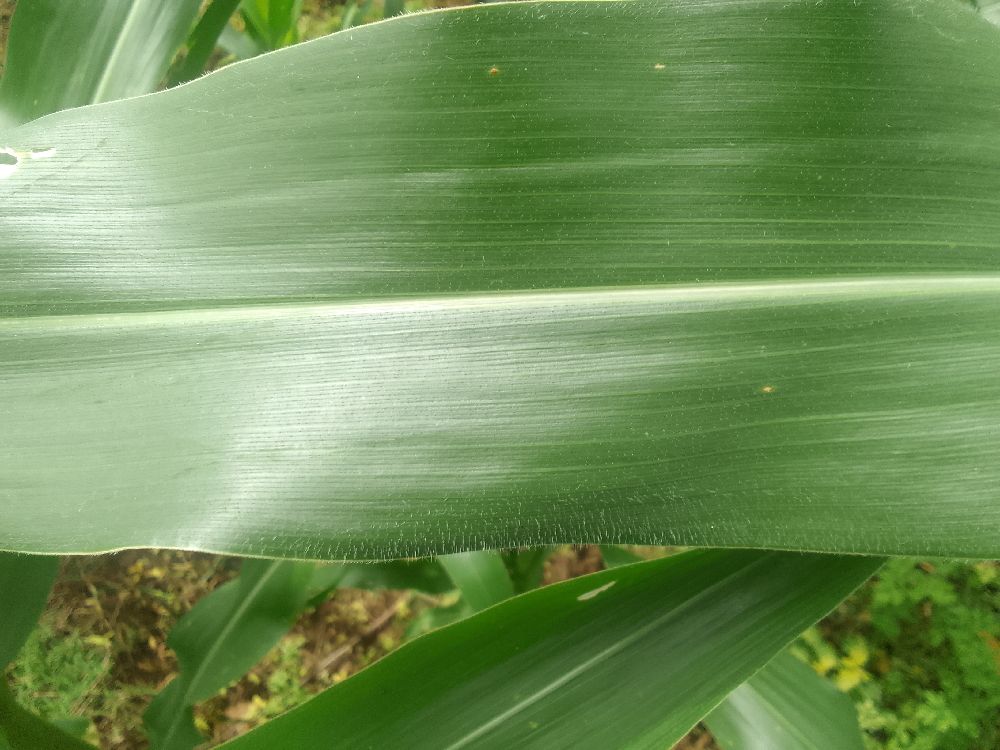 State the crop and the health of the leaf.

maize, healthy
